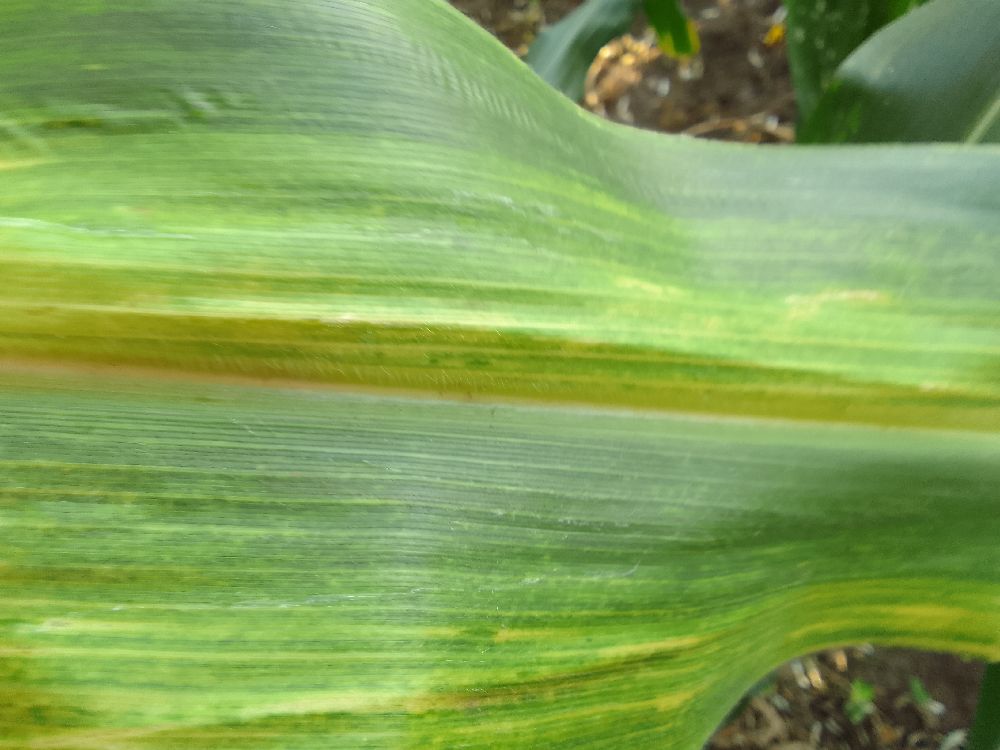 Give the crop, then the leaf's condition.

maize, maize lethal necrosis
